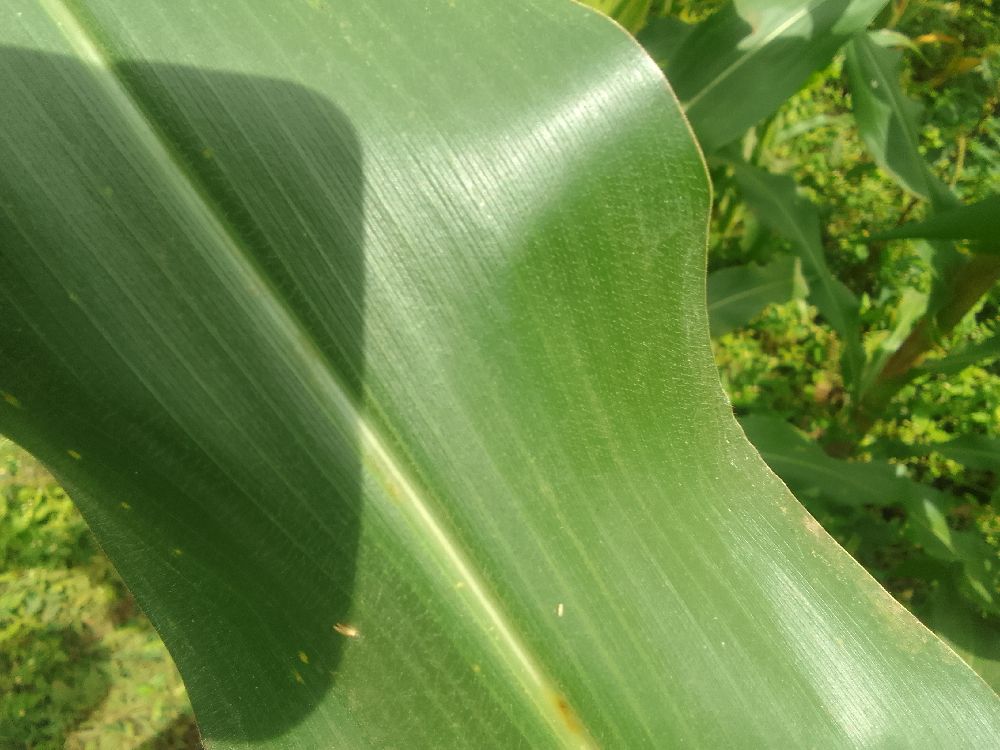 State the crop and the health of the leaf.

maize, healthy
